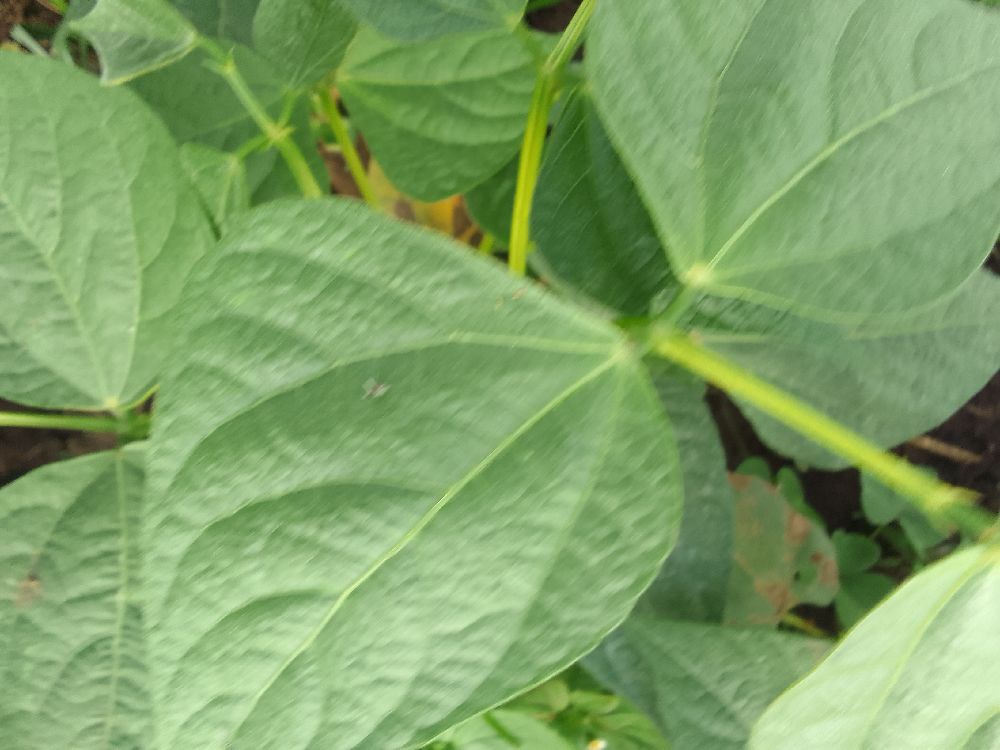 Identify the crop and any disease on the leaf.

common bean, healthy
